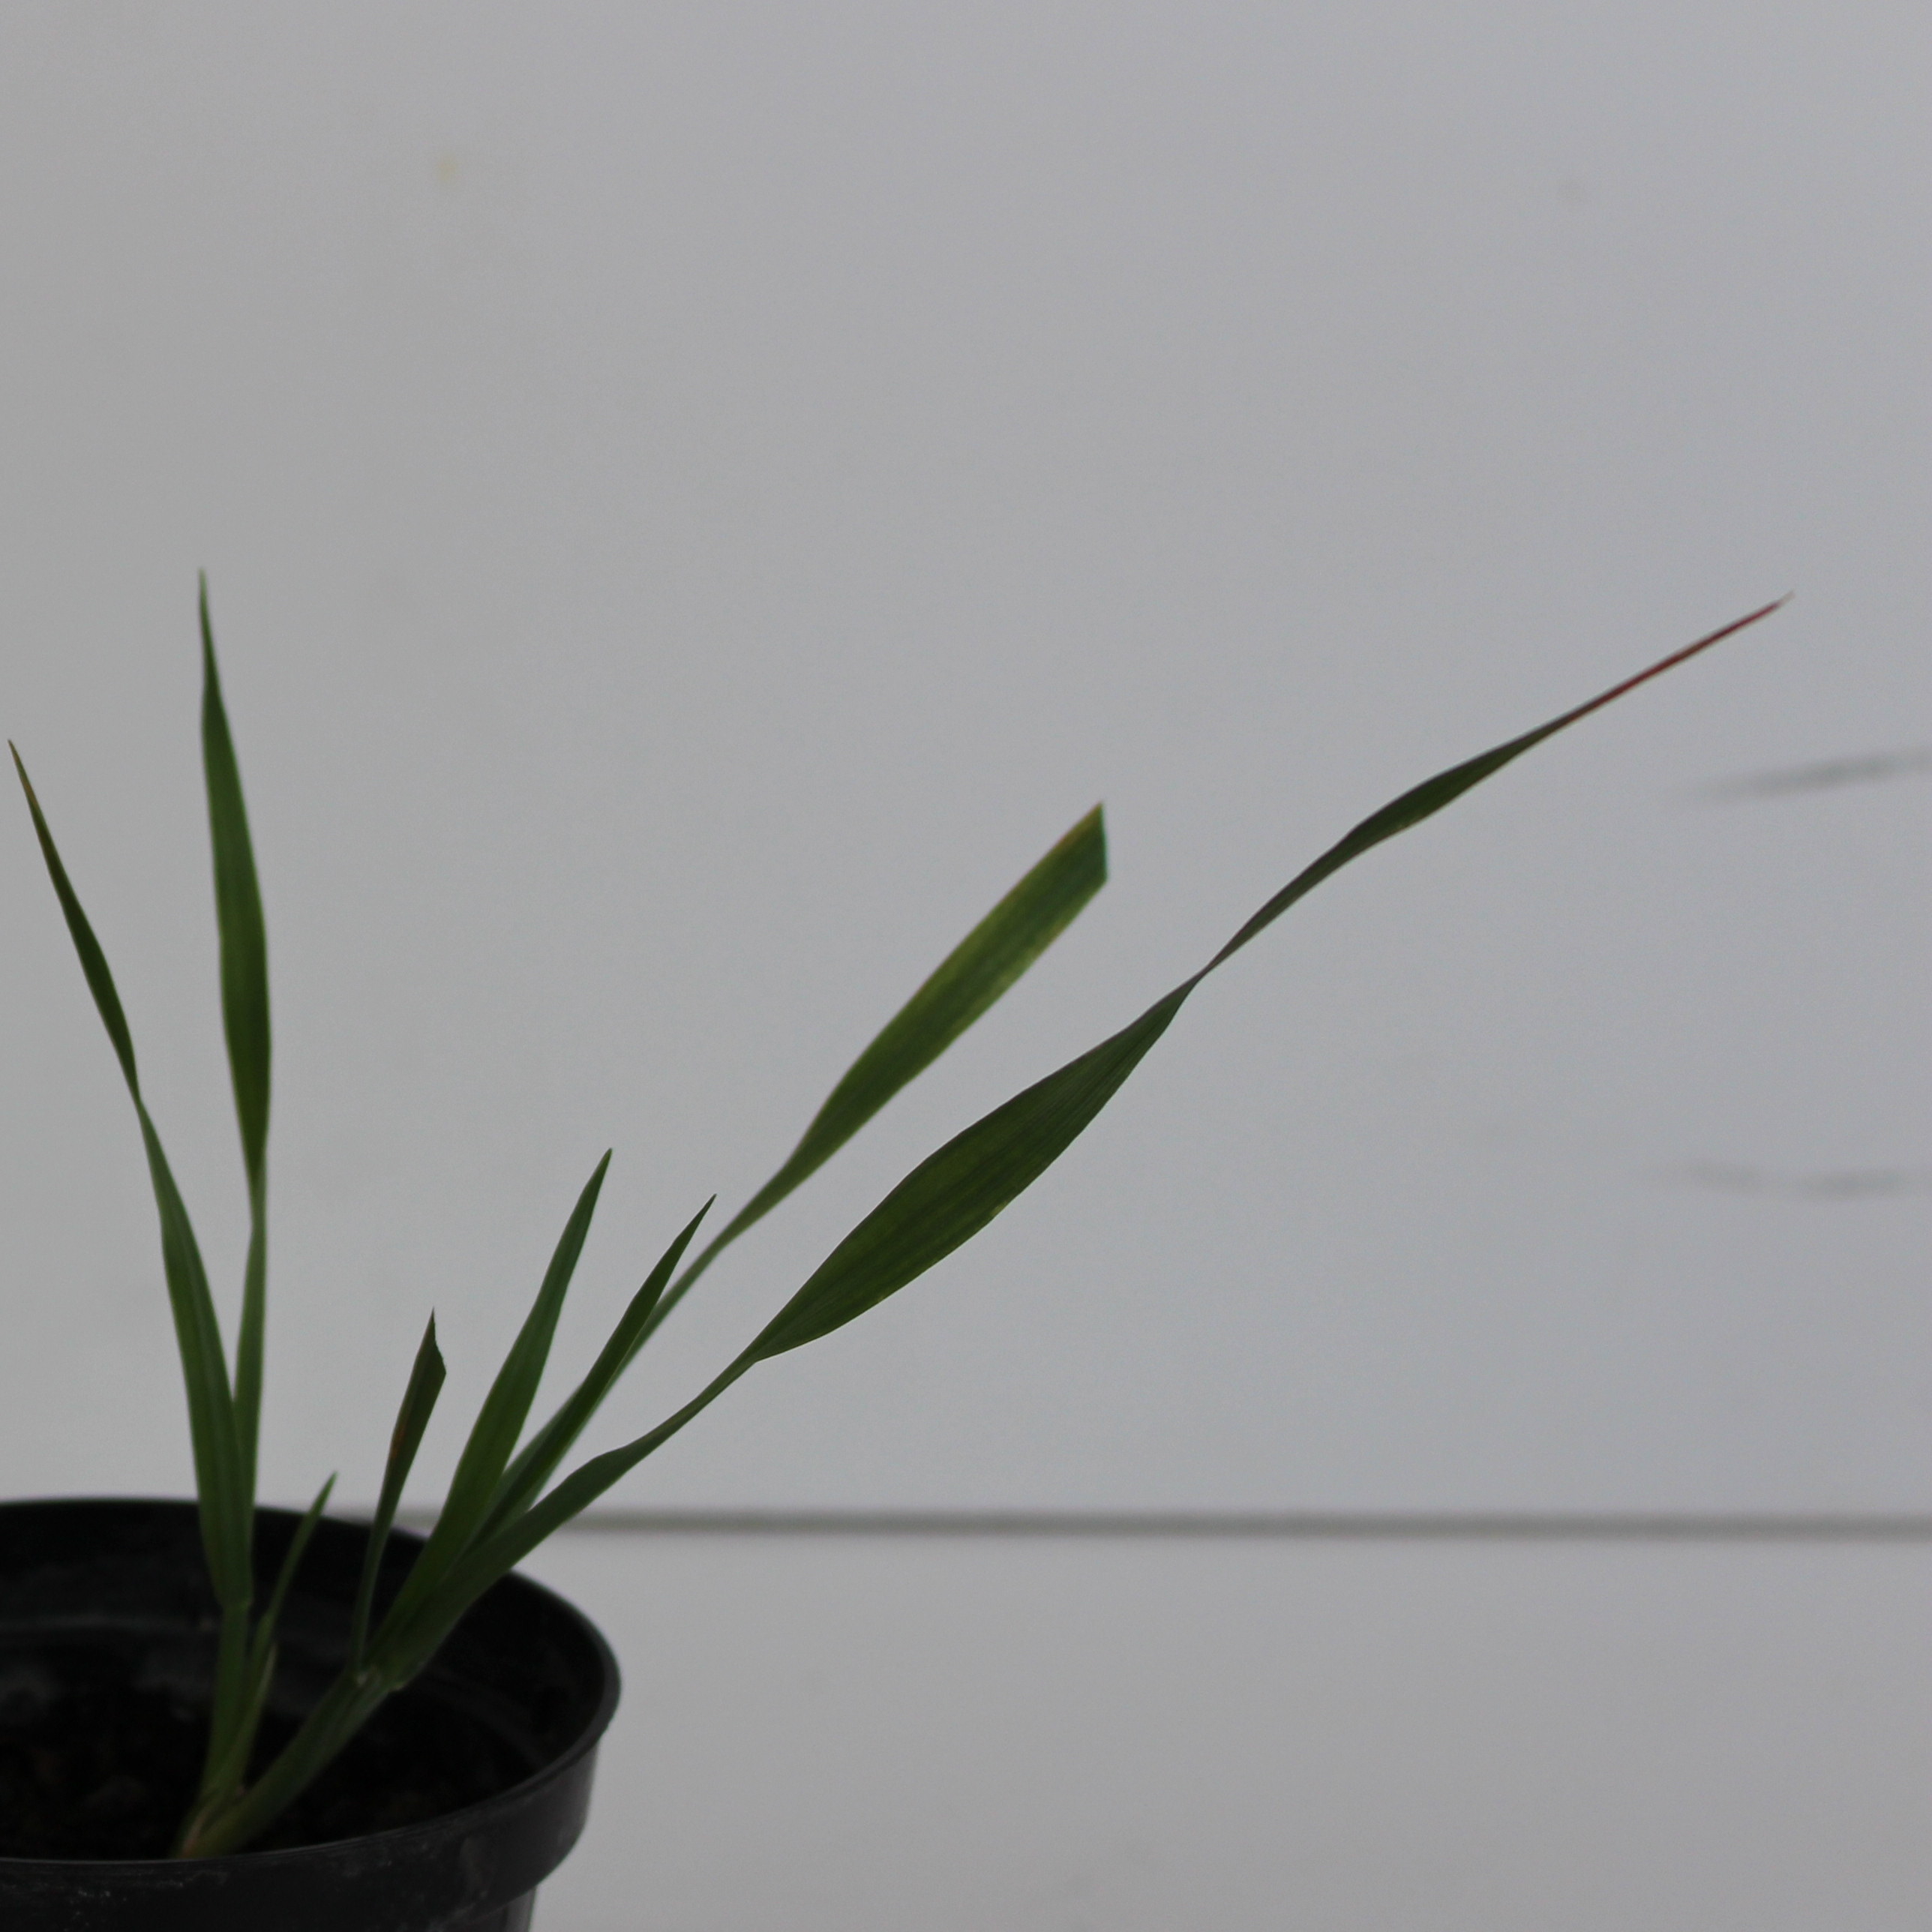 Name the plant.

Avena sterilis
